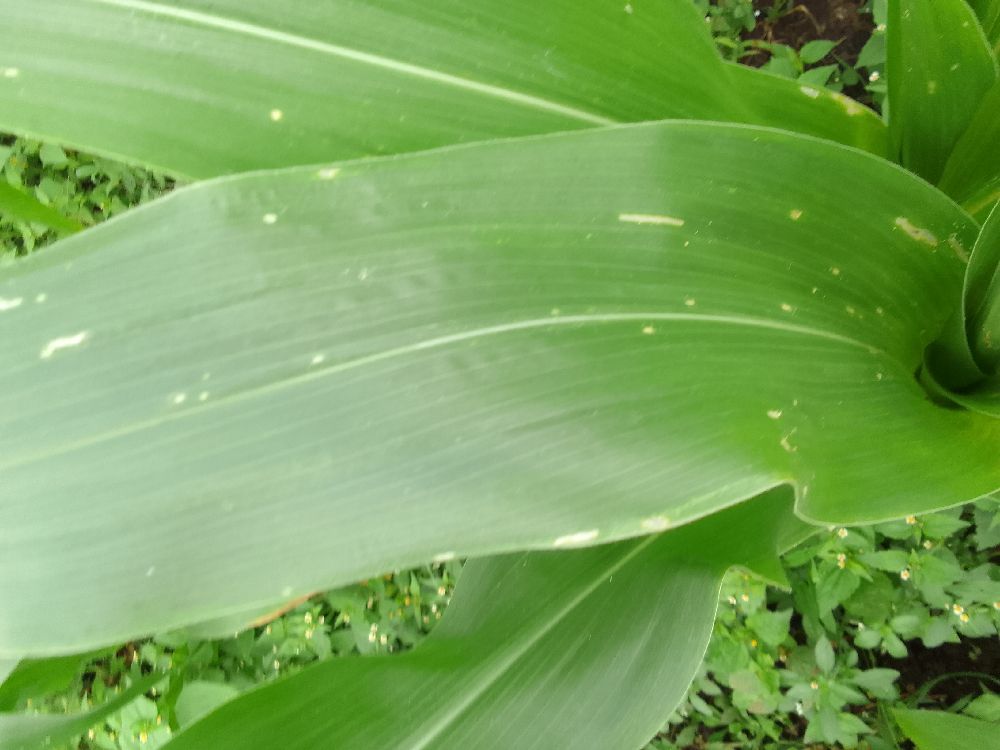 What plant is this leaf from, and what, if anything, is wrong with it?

maize, healthy
